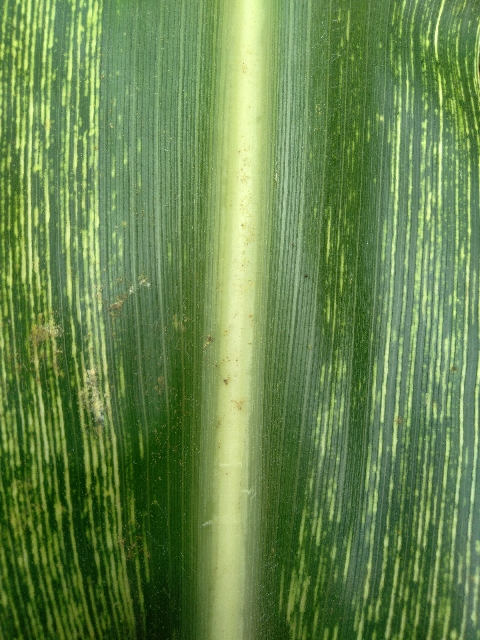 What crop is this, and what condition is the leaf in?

maize, maize streak virus
